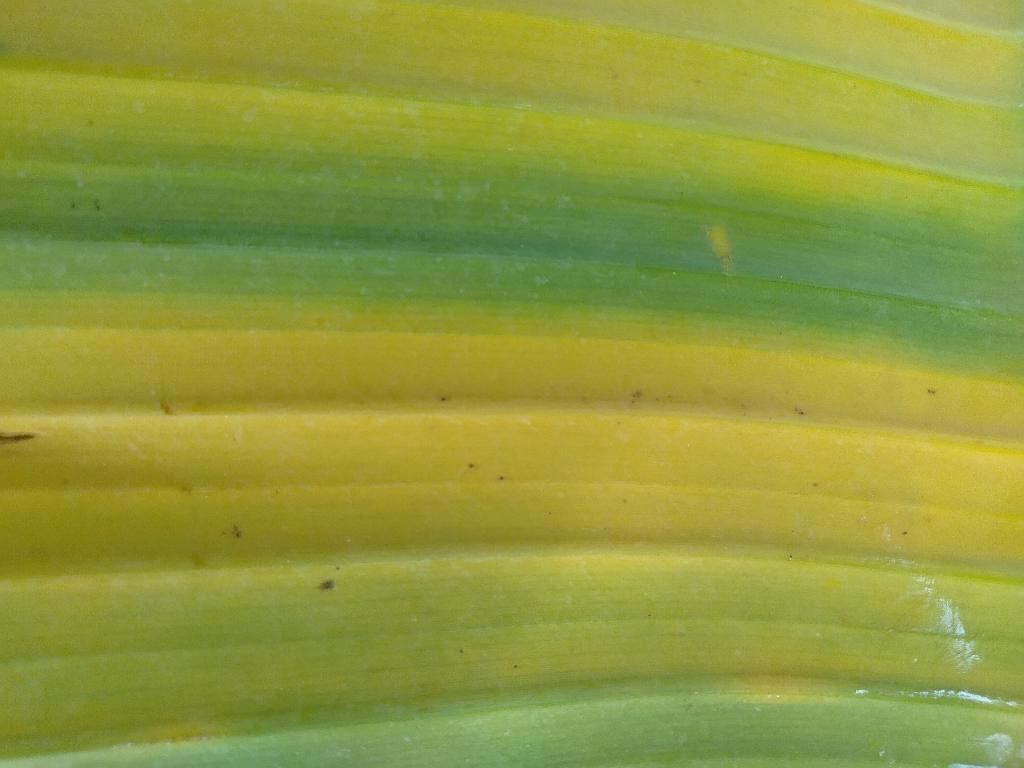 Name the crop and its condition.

banana, fusarium wilt race 1
